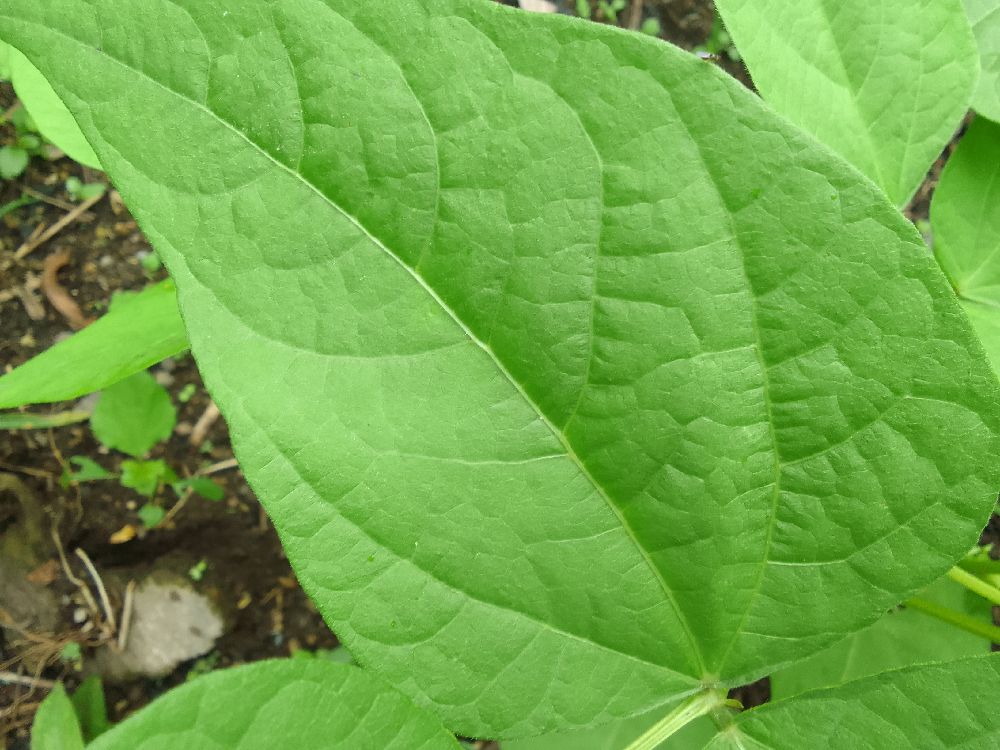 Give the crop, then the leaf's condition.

common bean, healthy
